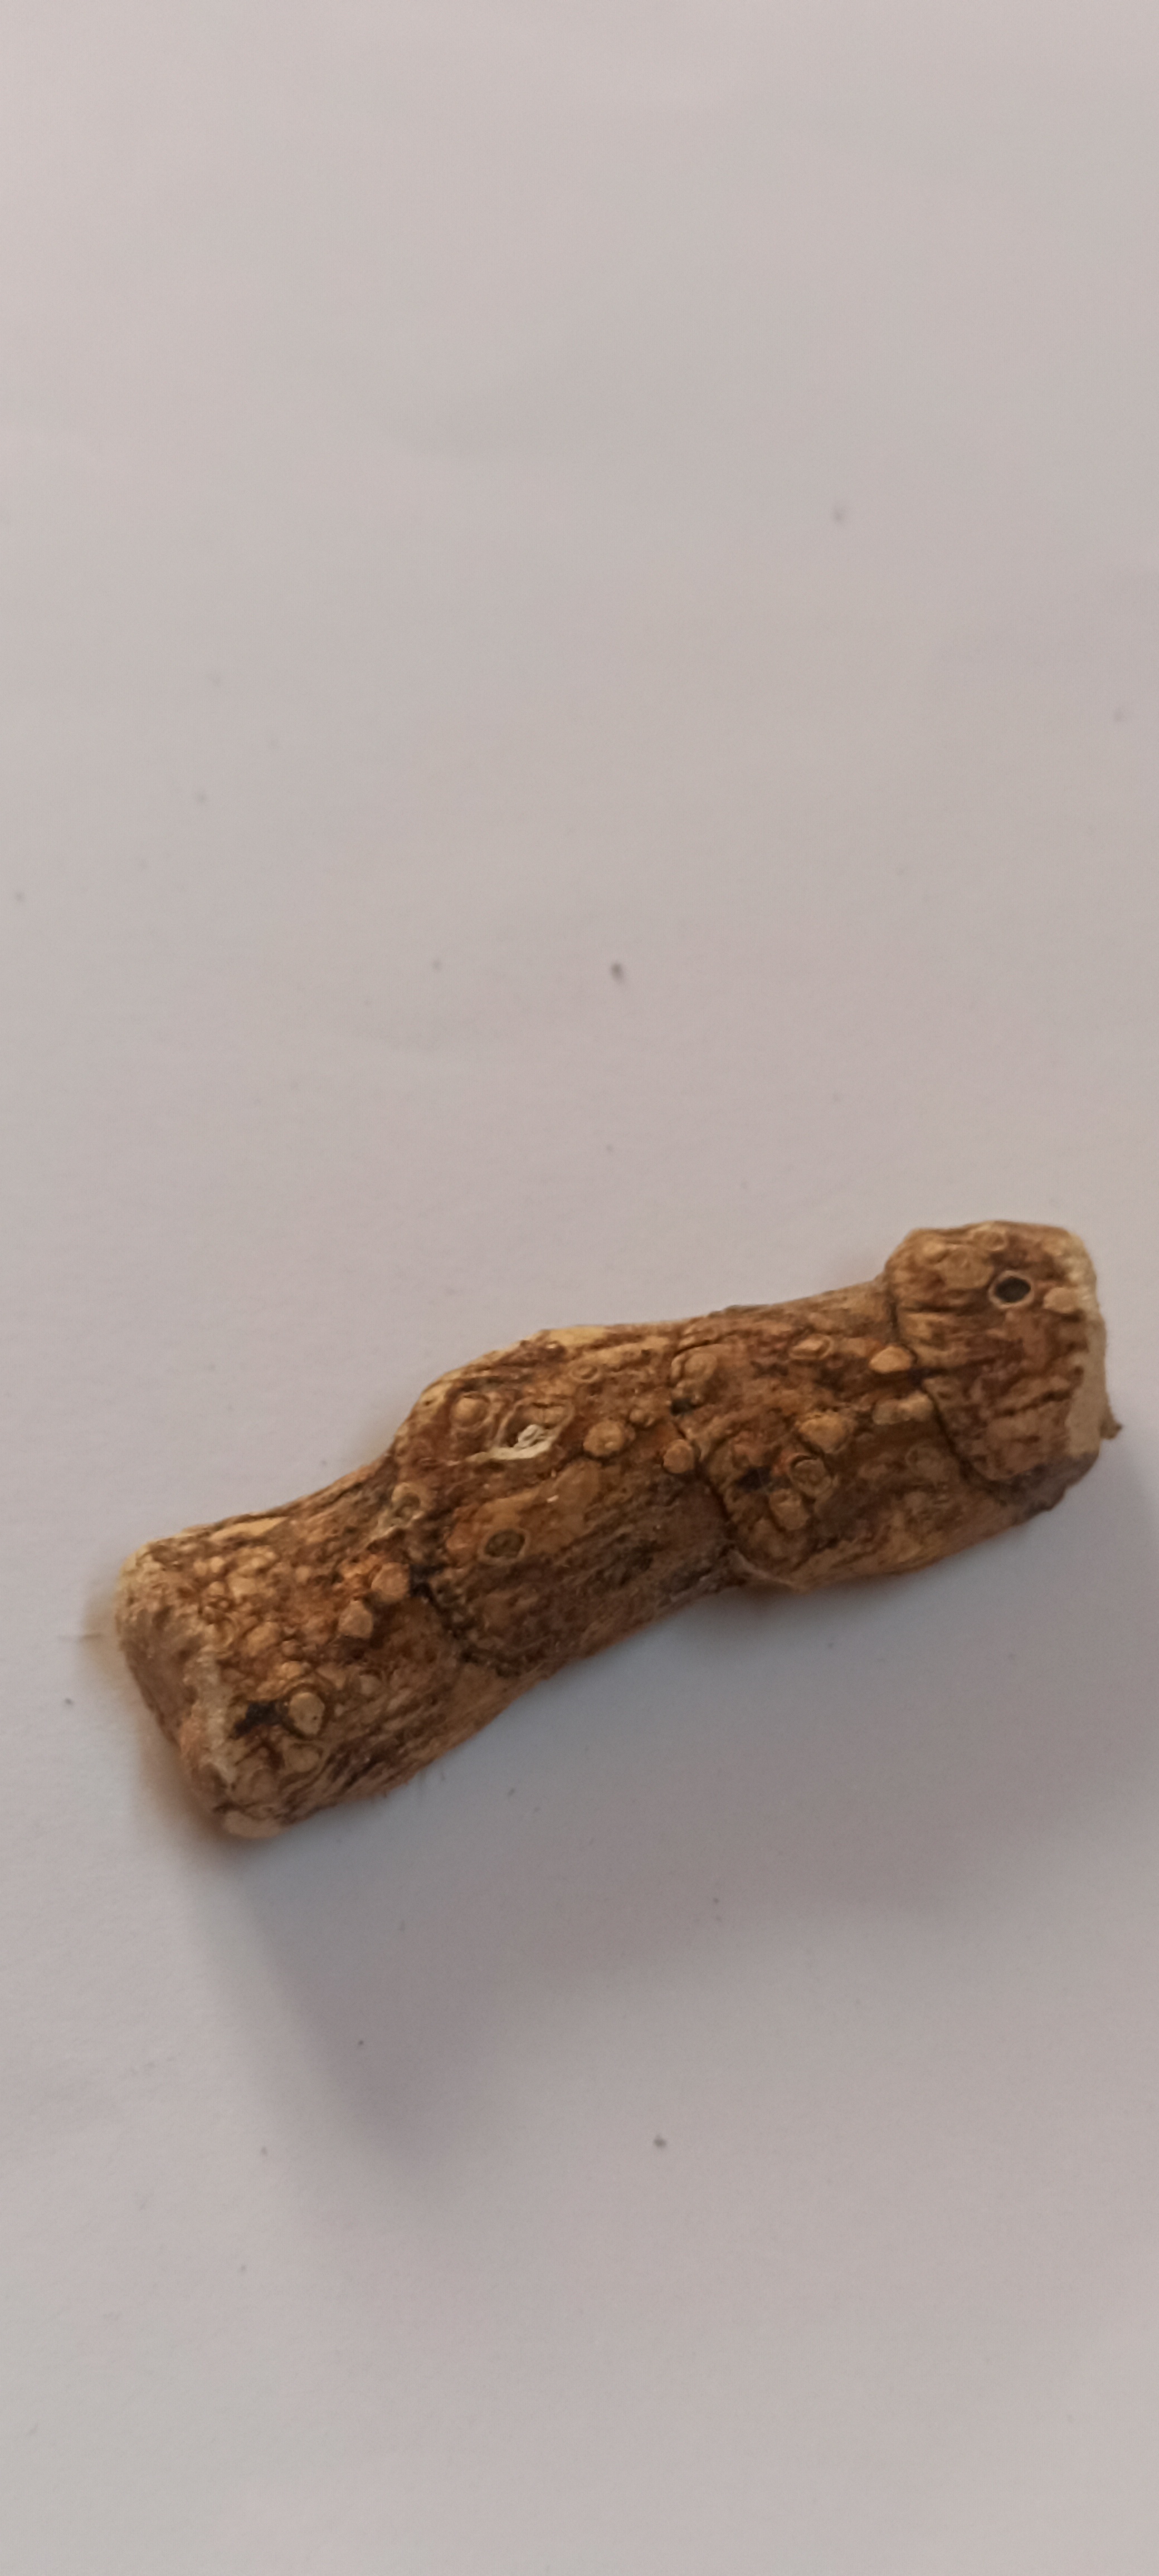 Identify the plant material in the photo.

vekhand
